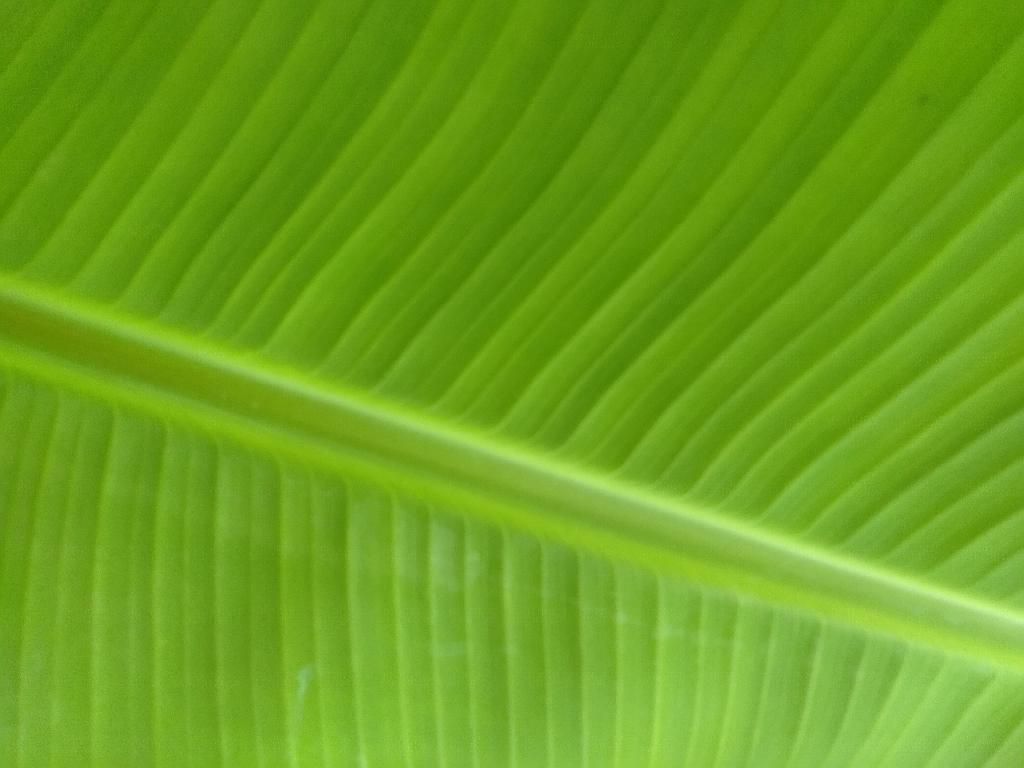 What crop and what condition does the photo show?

banana, healthy
